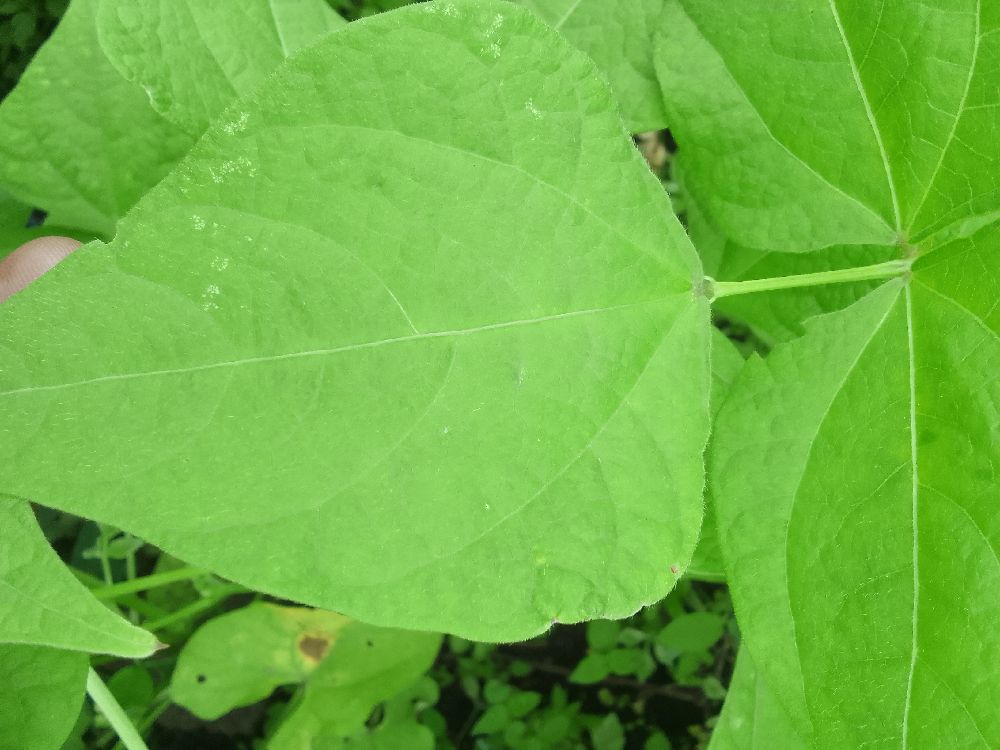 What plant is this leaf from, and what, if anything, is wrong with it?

common bean, healthy
